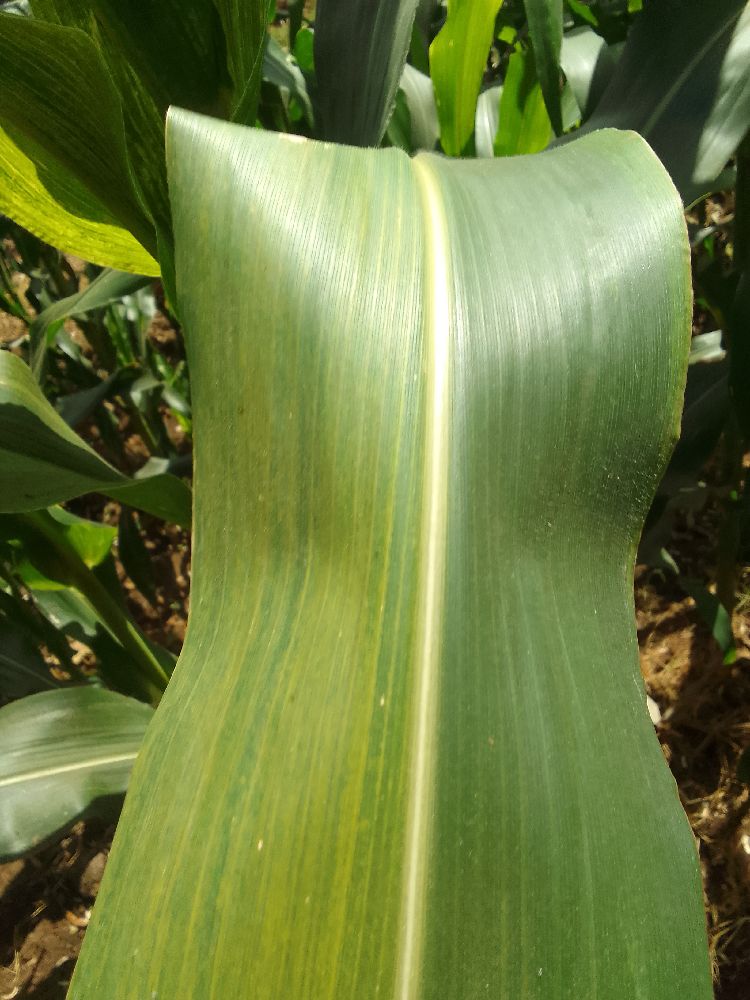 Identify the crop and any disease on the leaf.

maize, maize lethal necrosis
